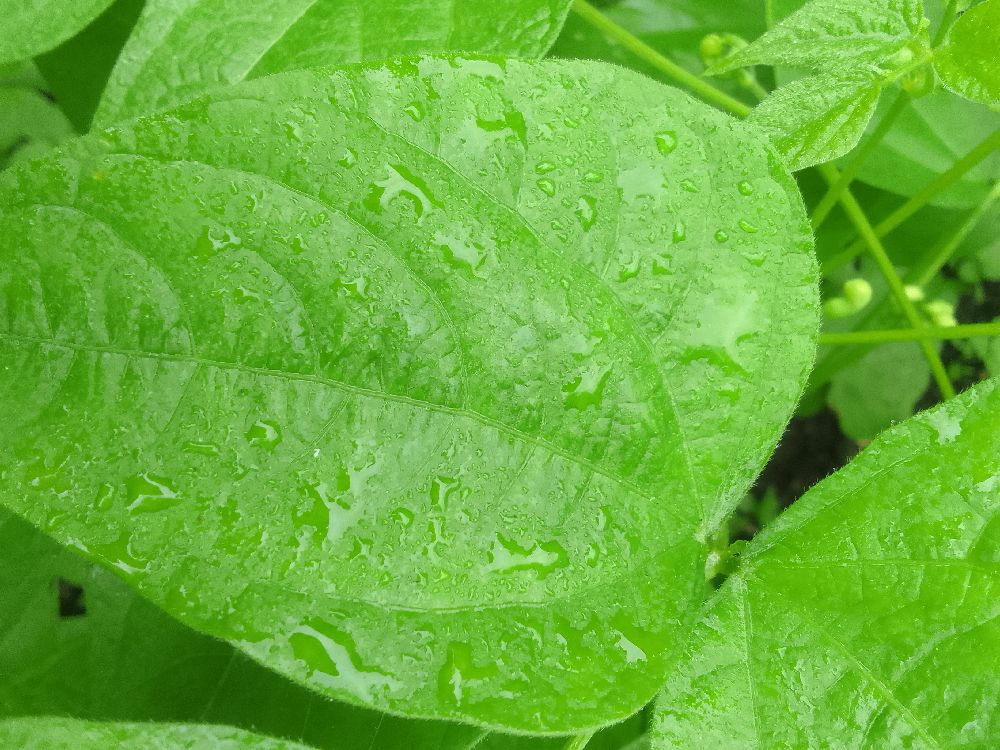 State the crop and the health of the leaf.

common bean, healthy
